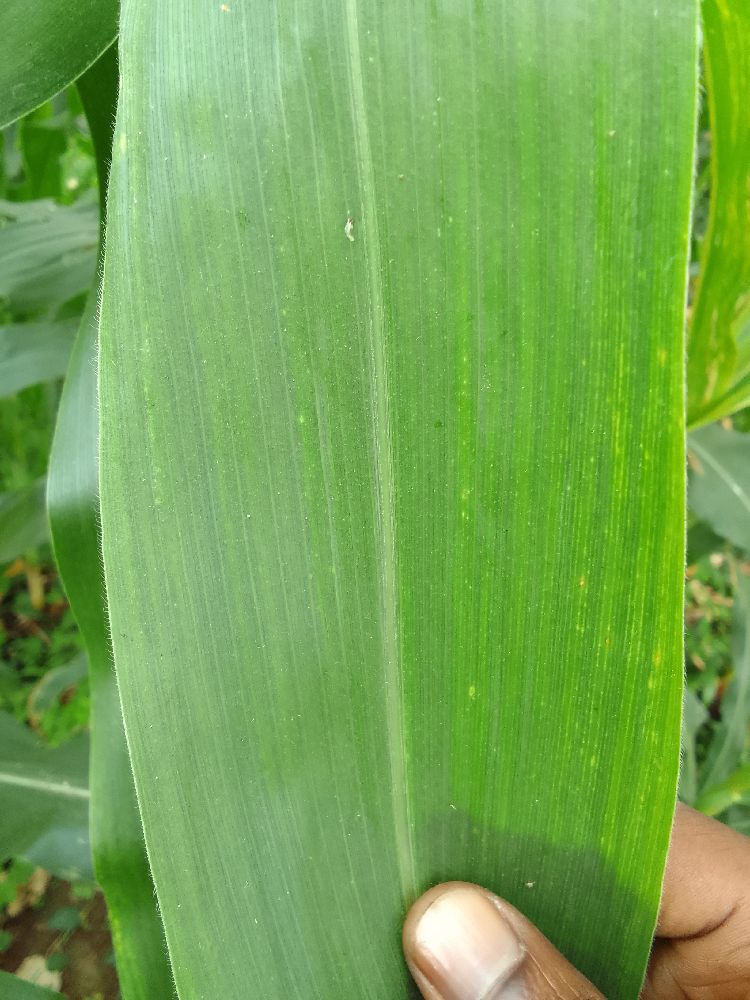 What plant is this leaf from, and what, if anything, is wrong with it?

maize, healthy
